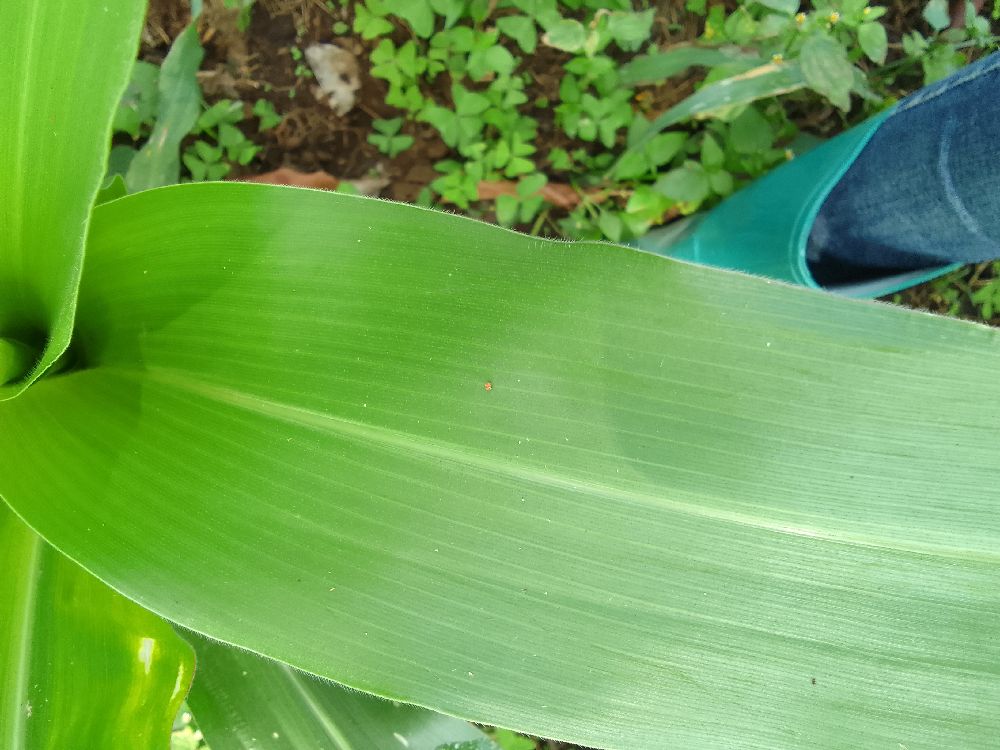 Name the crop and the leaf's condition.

maize, healthy
